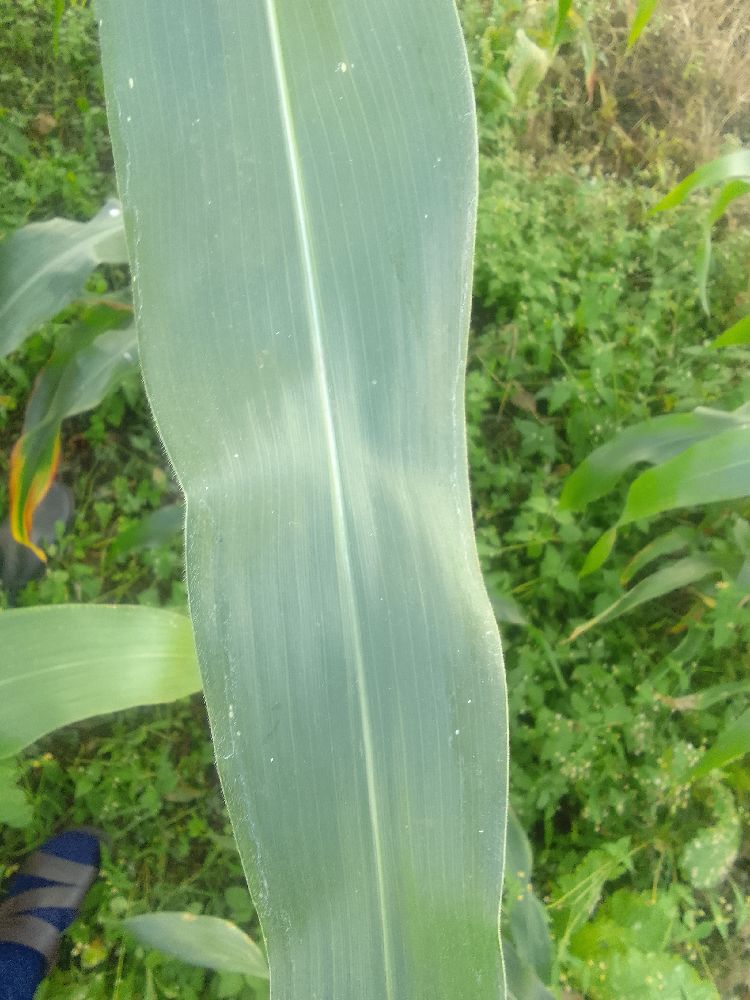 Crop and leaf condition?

maize, healthy
